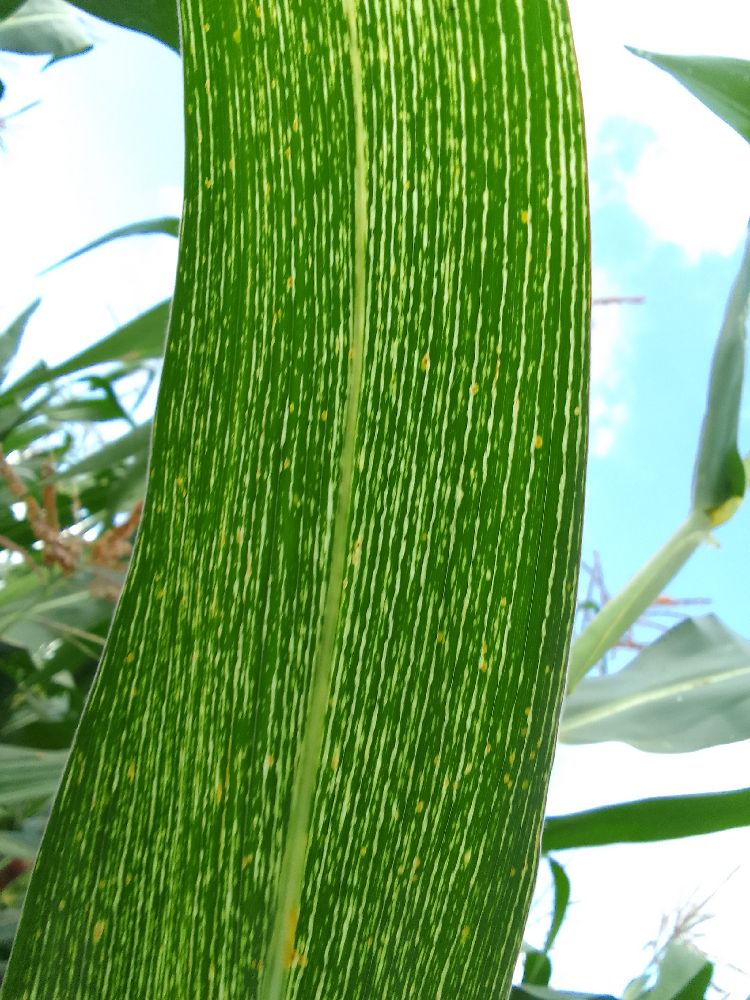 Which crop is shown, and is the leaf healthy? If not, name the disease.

maize, maize streak virus
